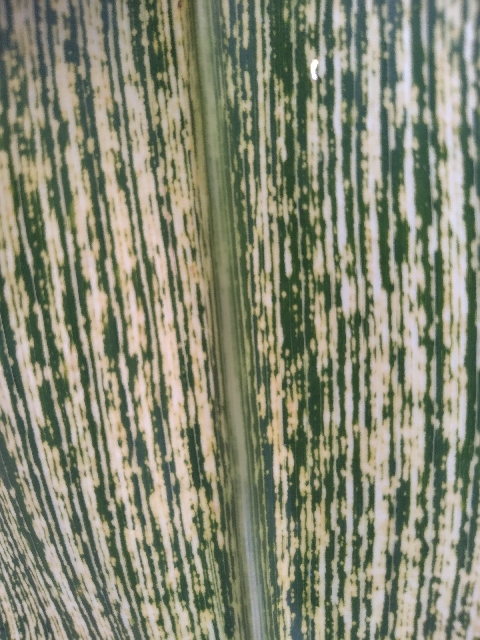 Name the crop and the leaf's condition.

maize, maize streak virus
